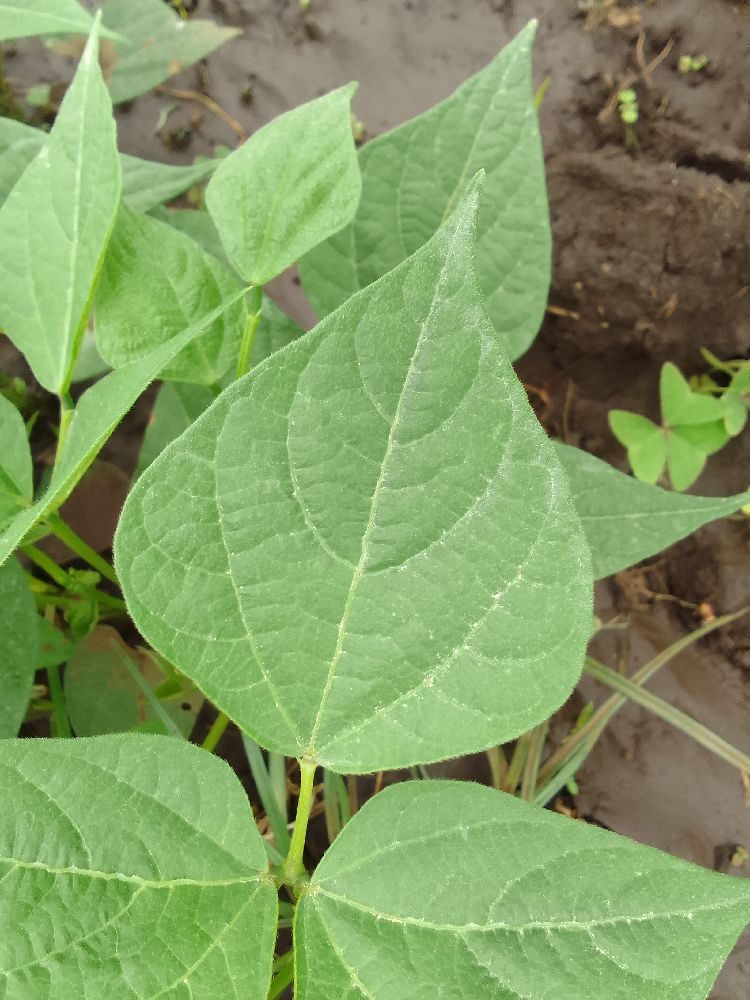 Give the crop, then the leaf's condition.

common bean, healthy
